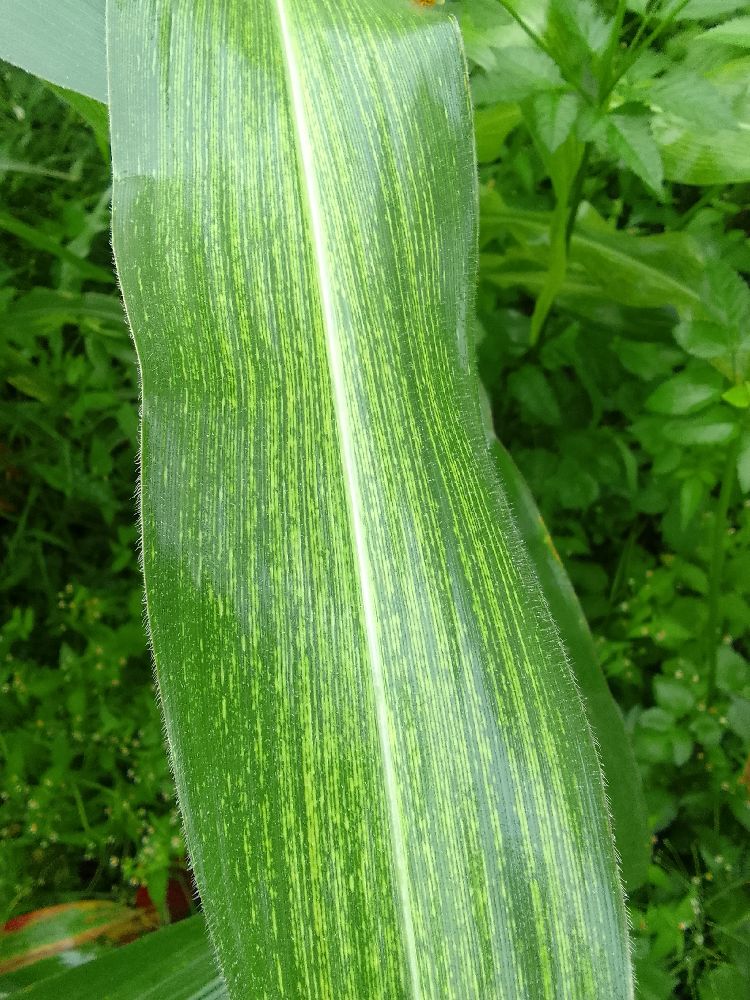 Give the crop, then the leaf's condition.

maize, maize streak virus
